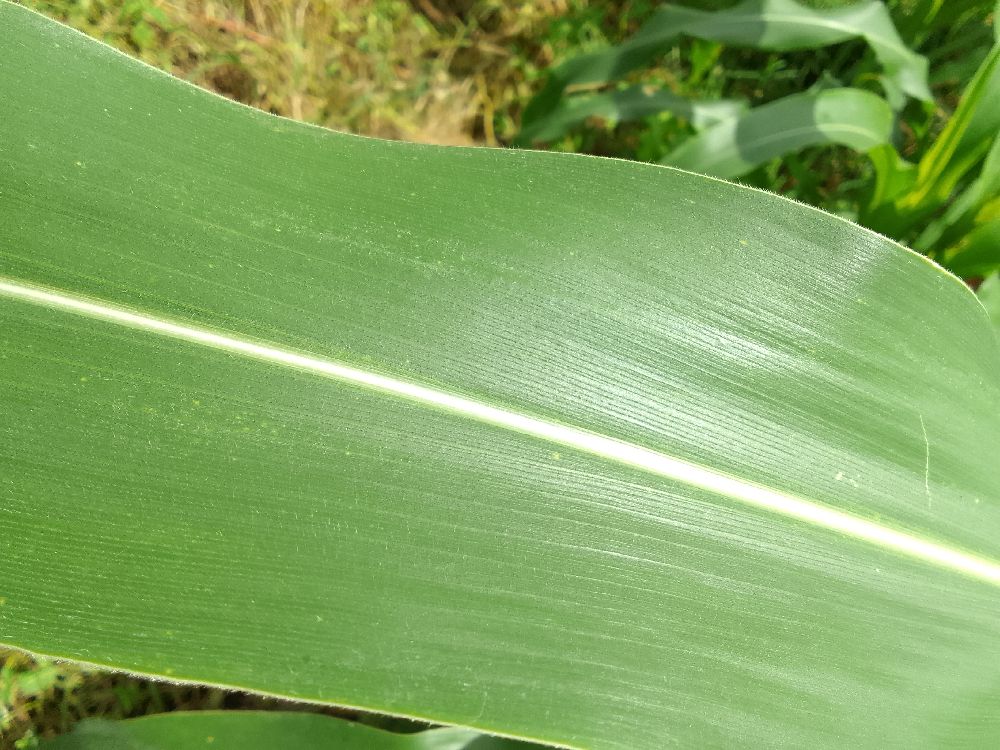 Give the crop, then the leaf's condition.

maize, healthy
